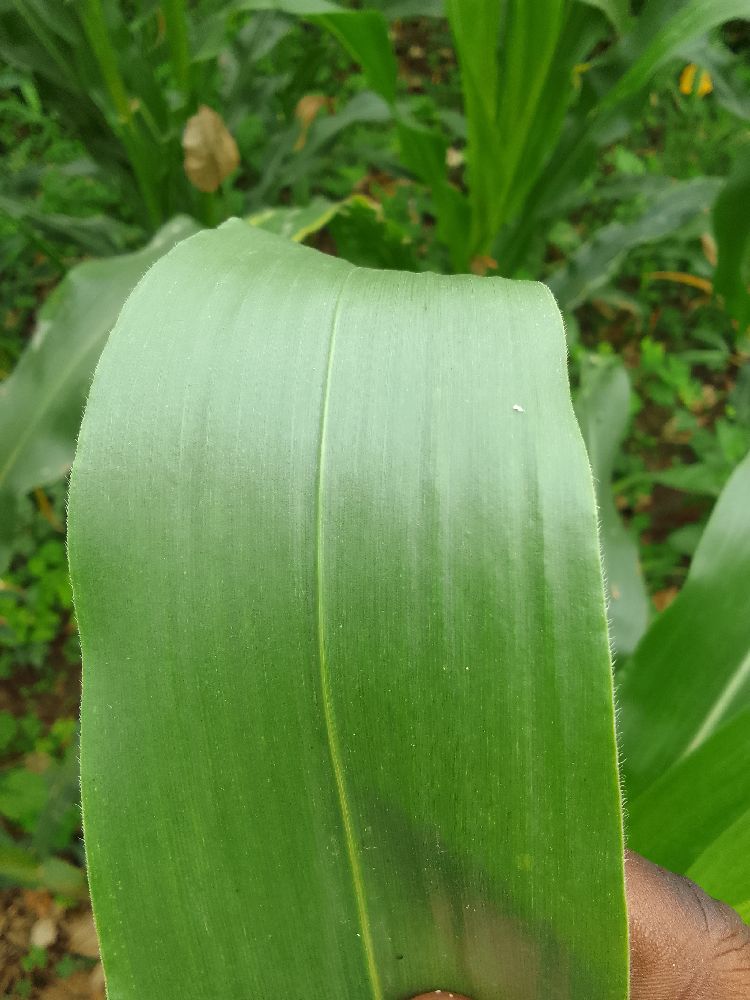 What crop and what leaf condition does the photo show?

maize, healthy
